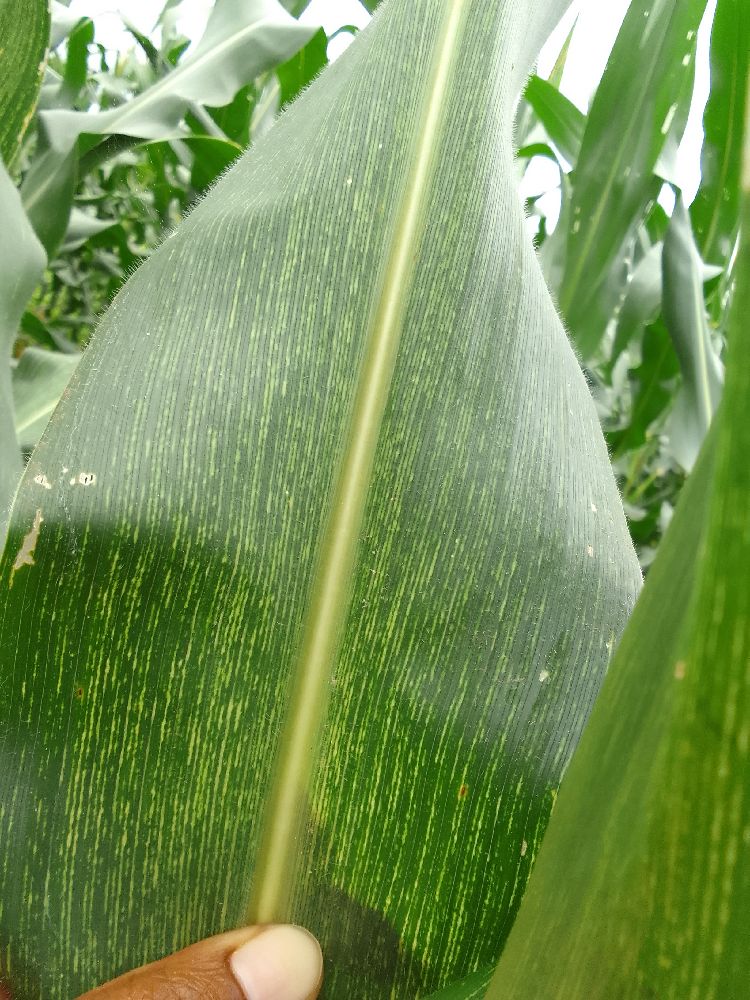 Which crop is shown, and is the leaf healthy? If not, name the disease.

maize, maize streak virus
